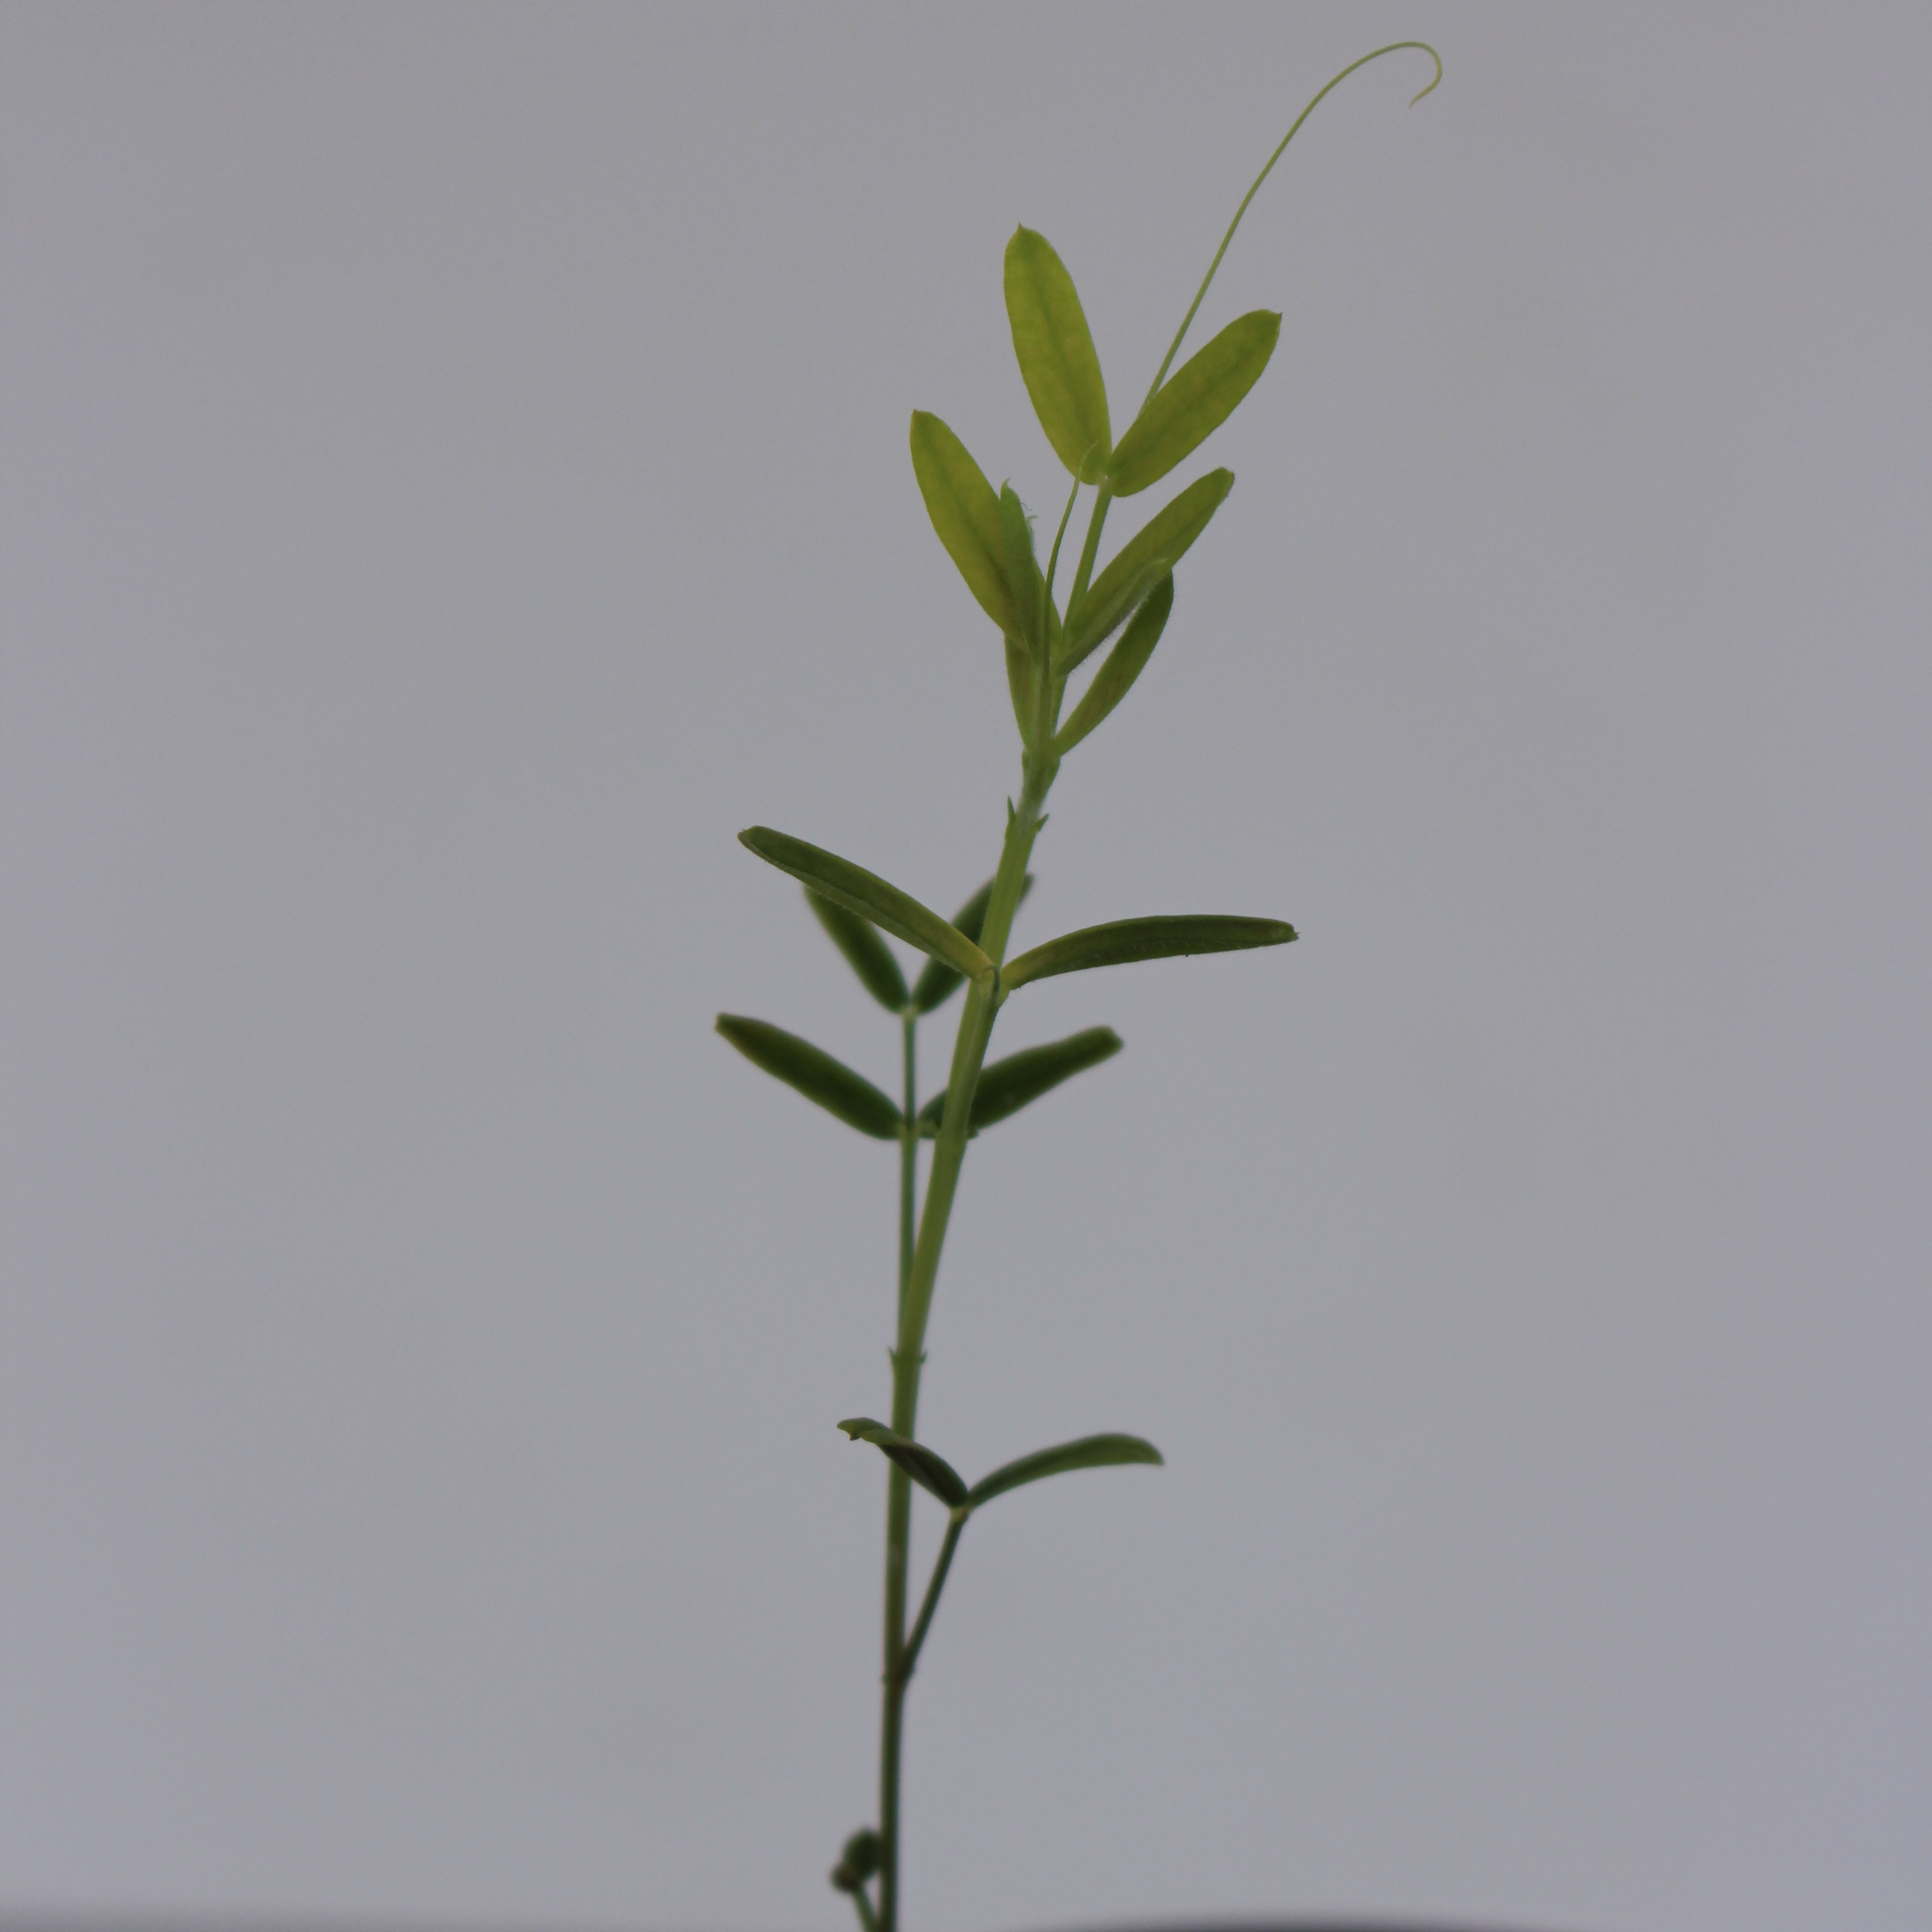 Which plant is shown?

Vicia sativa
